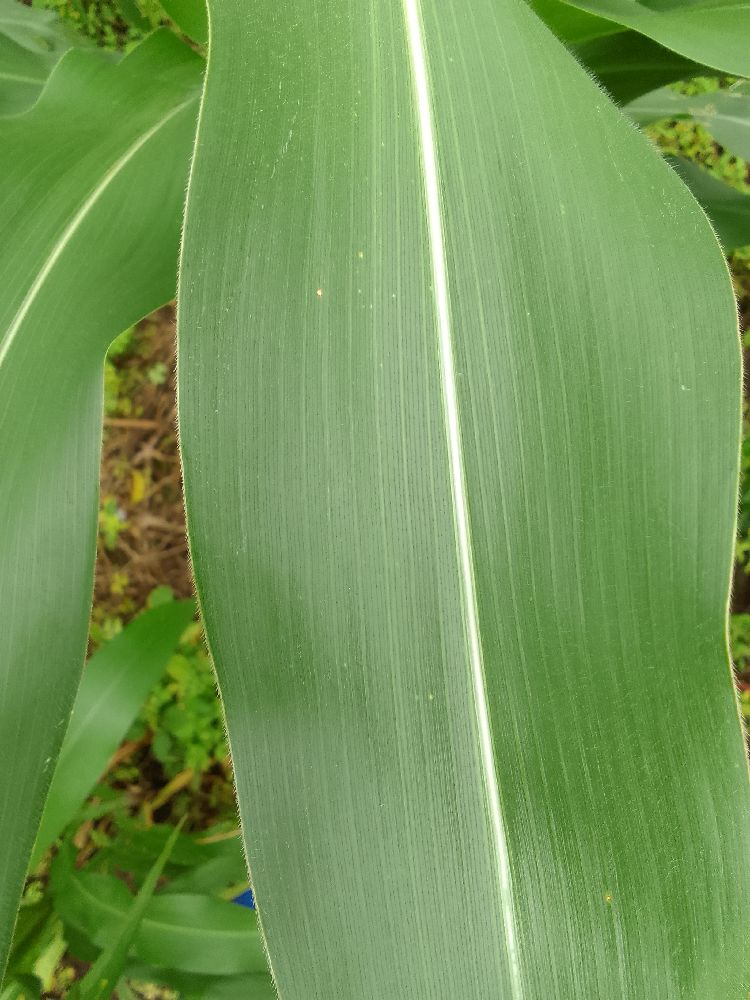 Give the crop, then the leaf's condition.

maize, healthy
